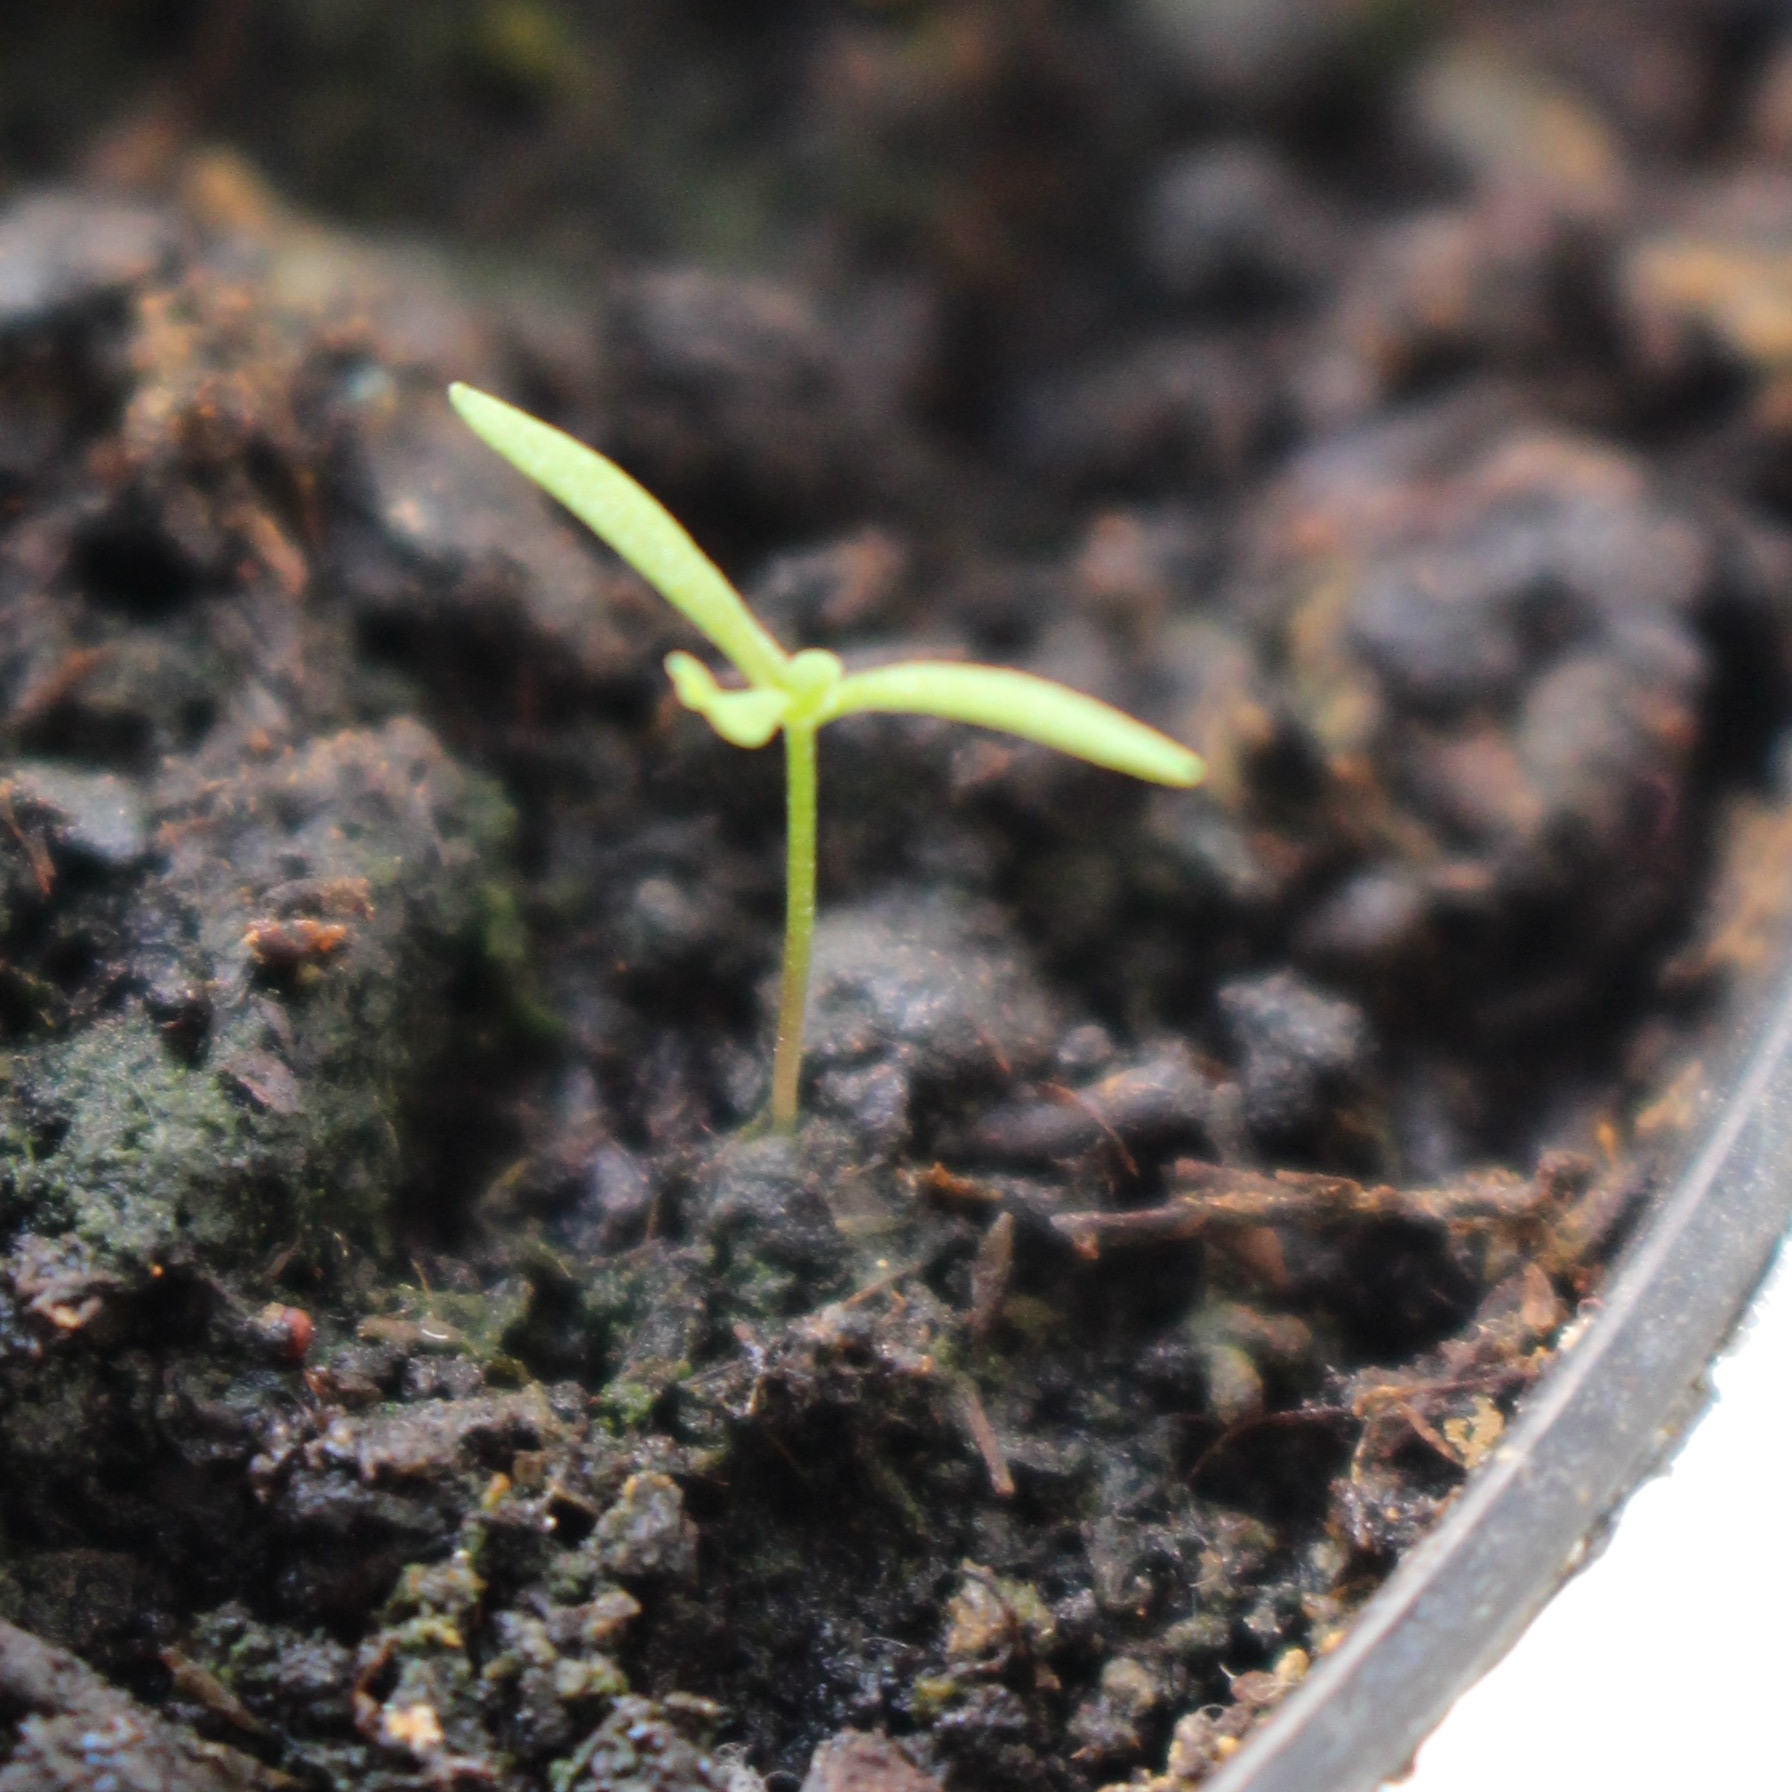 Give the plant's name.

Papaver rhoeas
